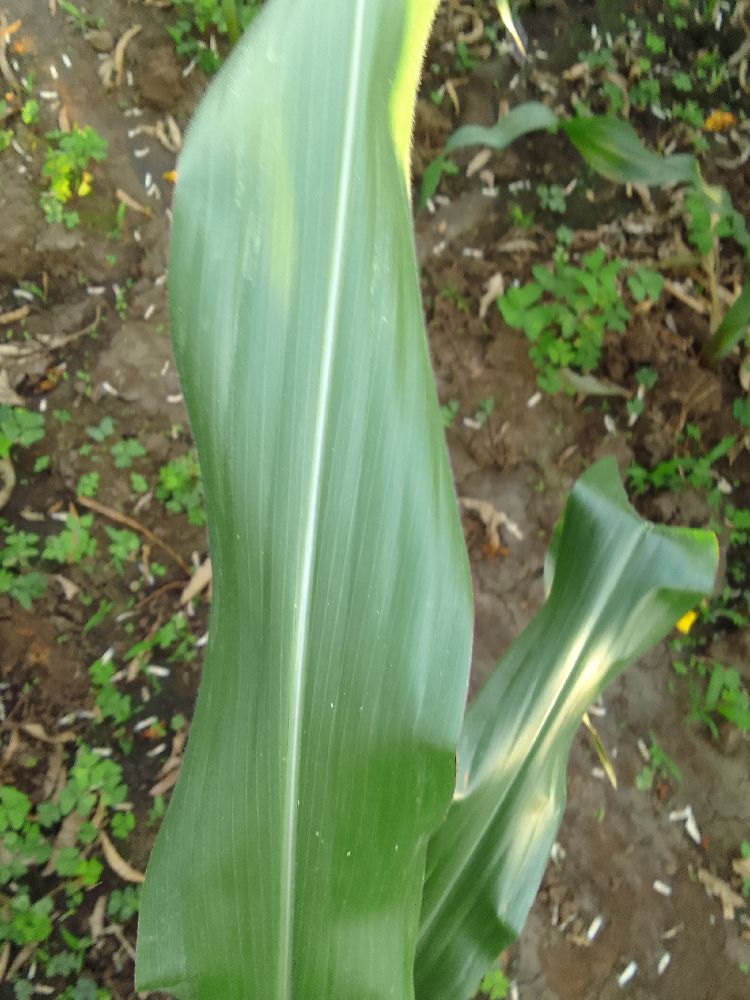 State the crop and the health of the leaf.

maize, healthy
